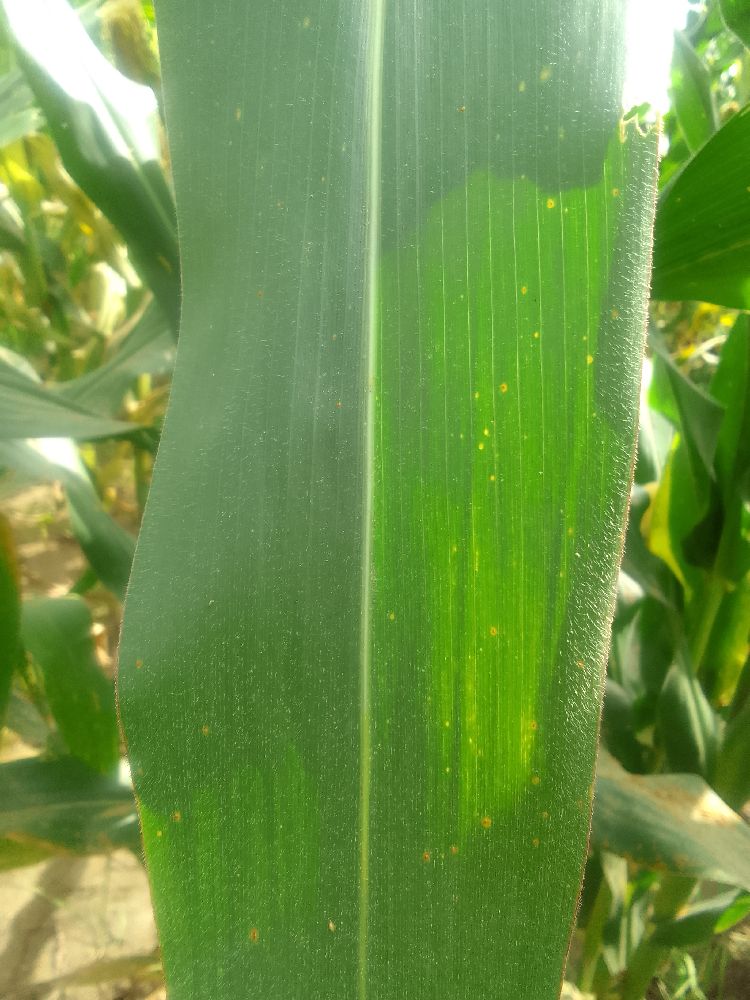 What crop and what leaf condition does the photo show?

maize, healthy
